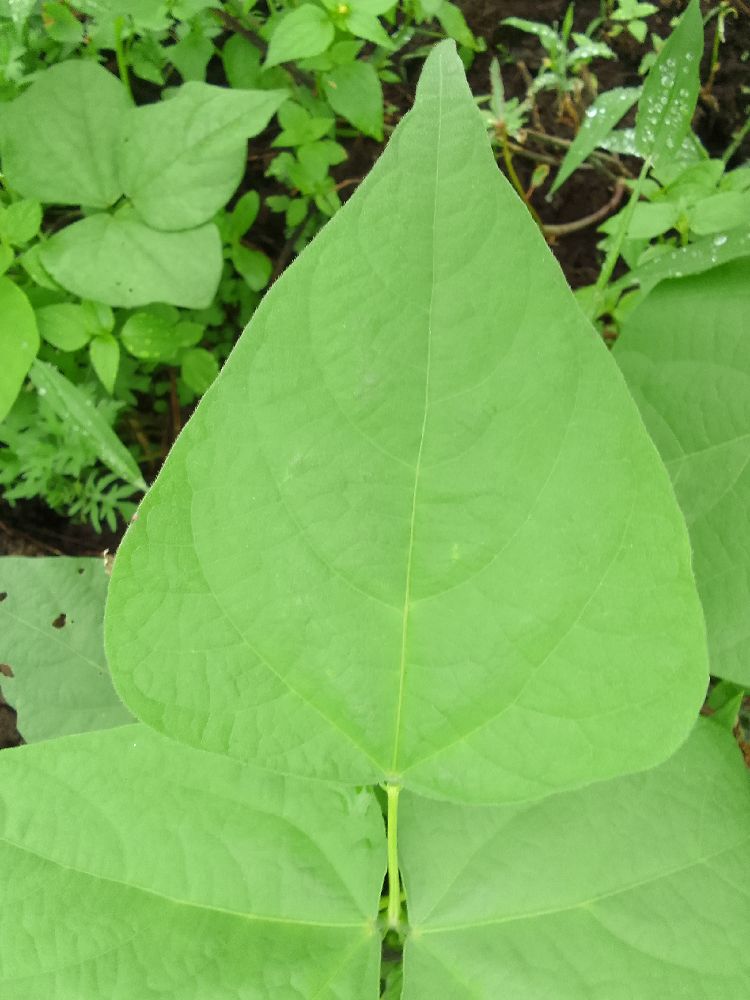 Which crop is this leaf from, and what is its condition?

common bean, healthy
